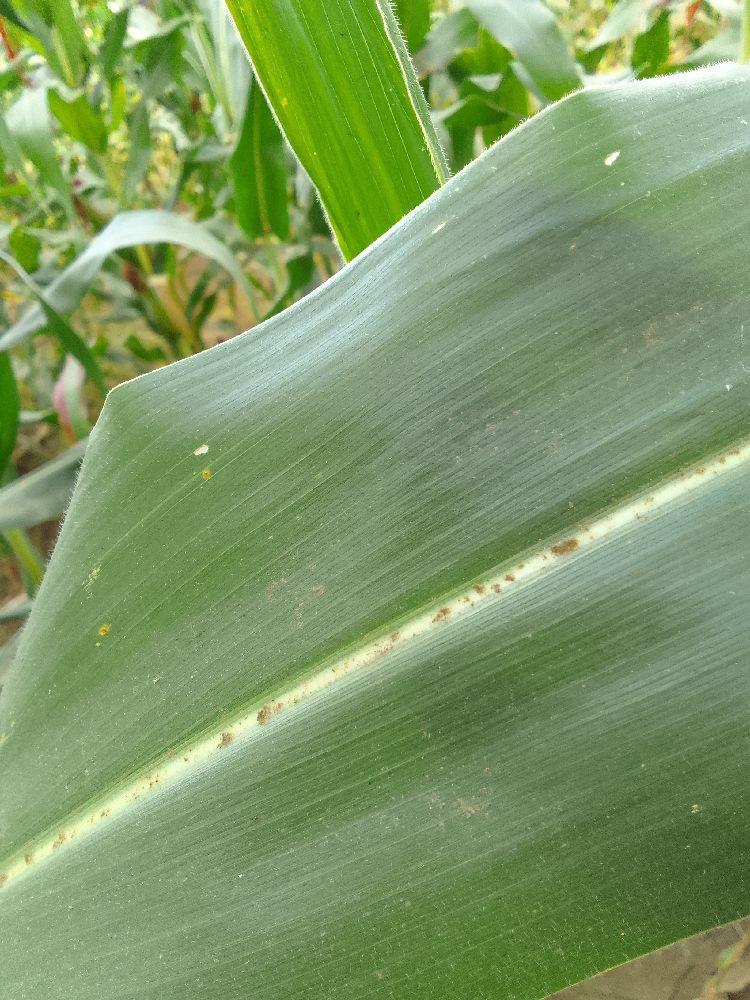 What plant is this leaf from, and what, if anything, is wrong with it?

maize, healthy
